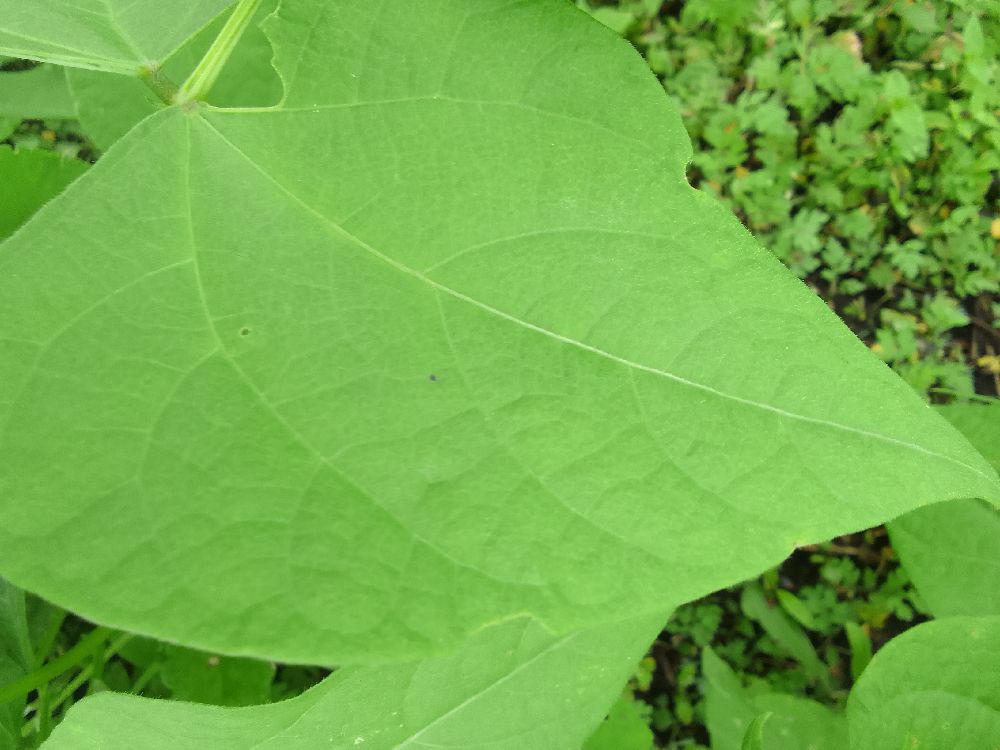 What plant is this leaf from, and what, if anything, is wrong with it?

common bean, healthy
